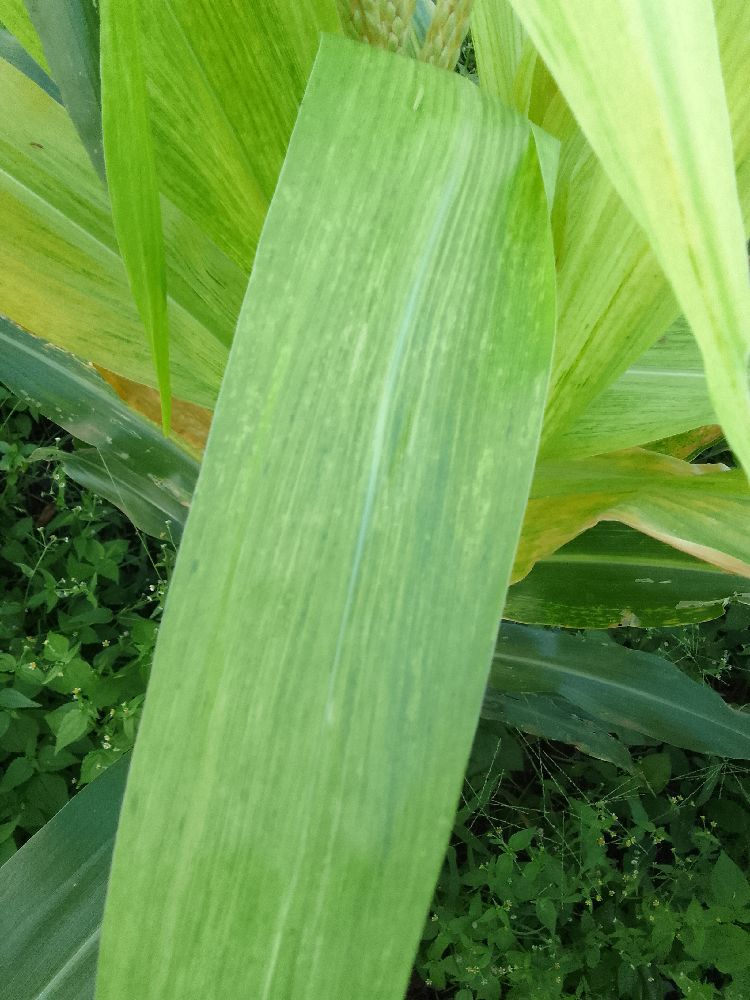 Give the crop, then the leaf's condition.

maize, maize lethal necrosis
